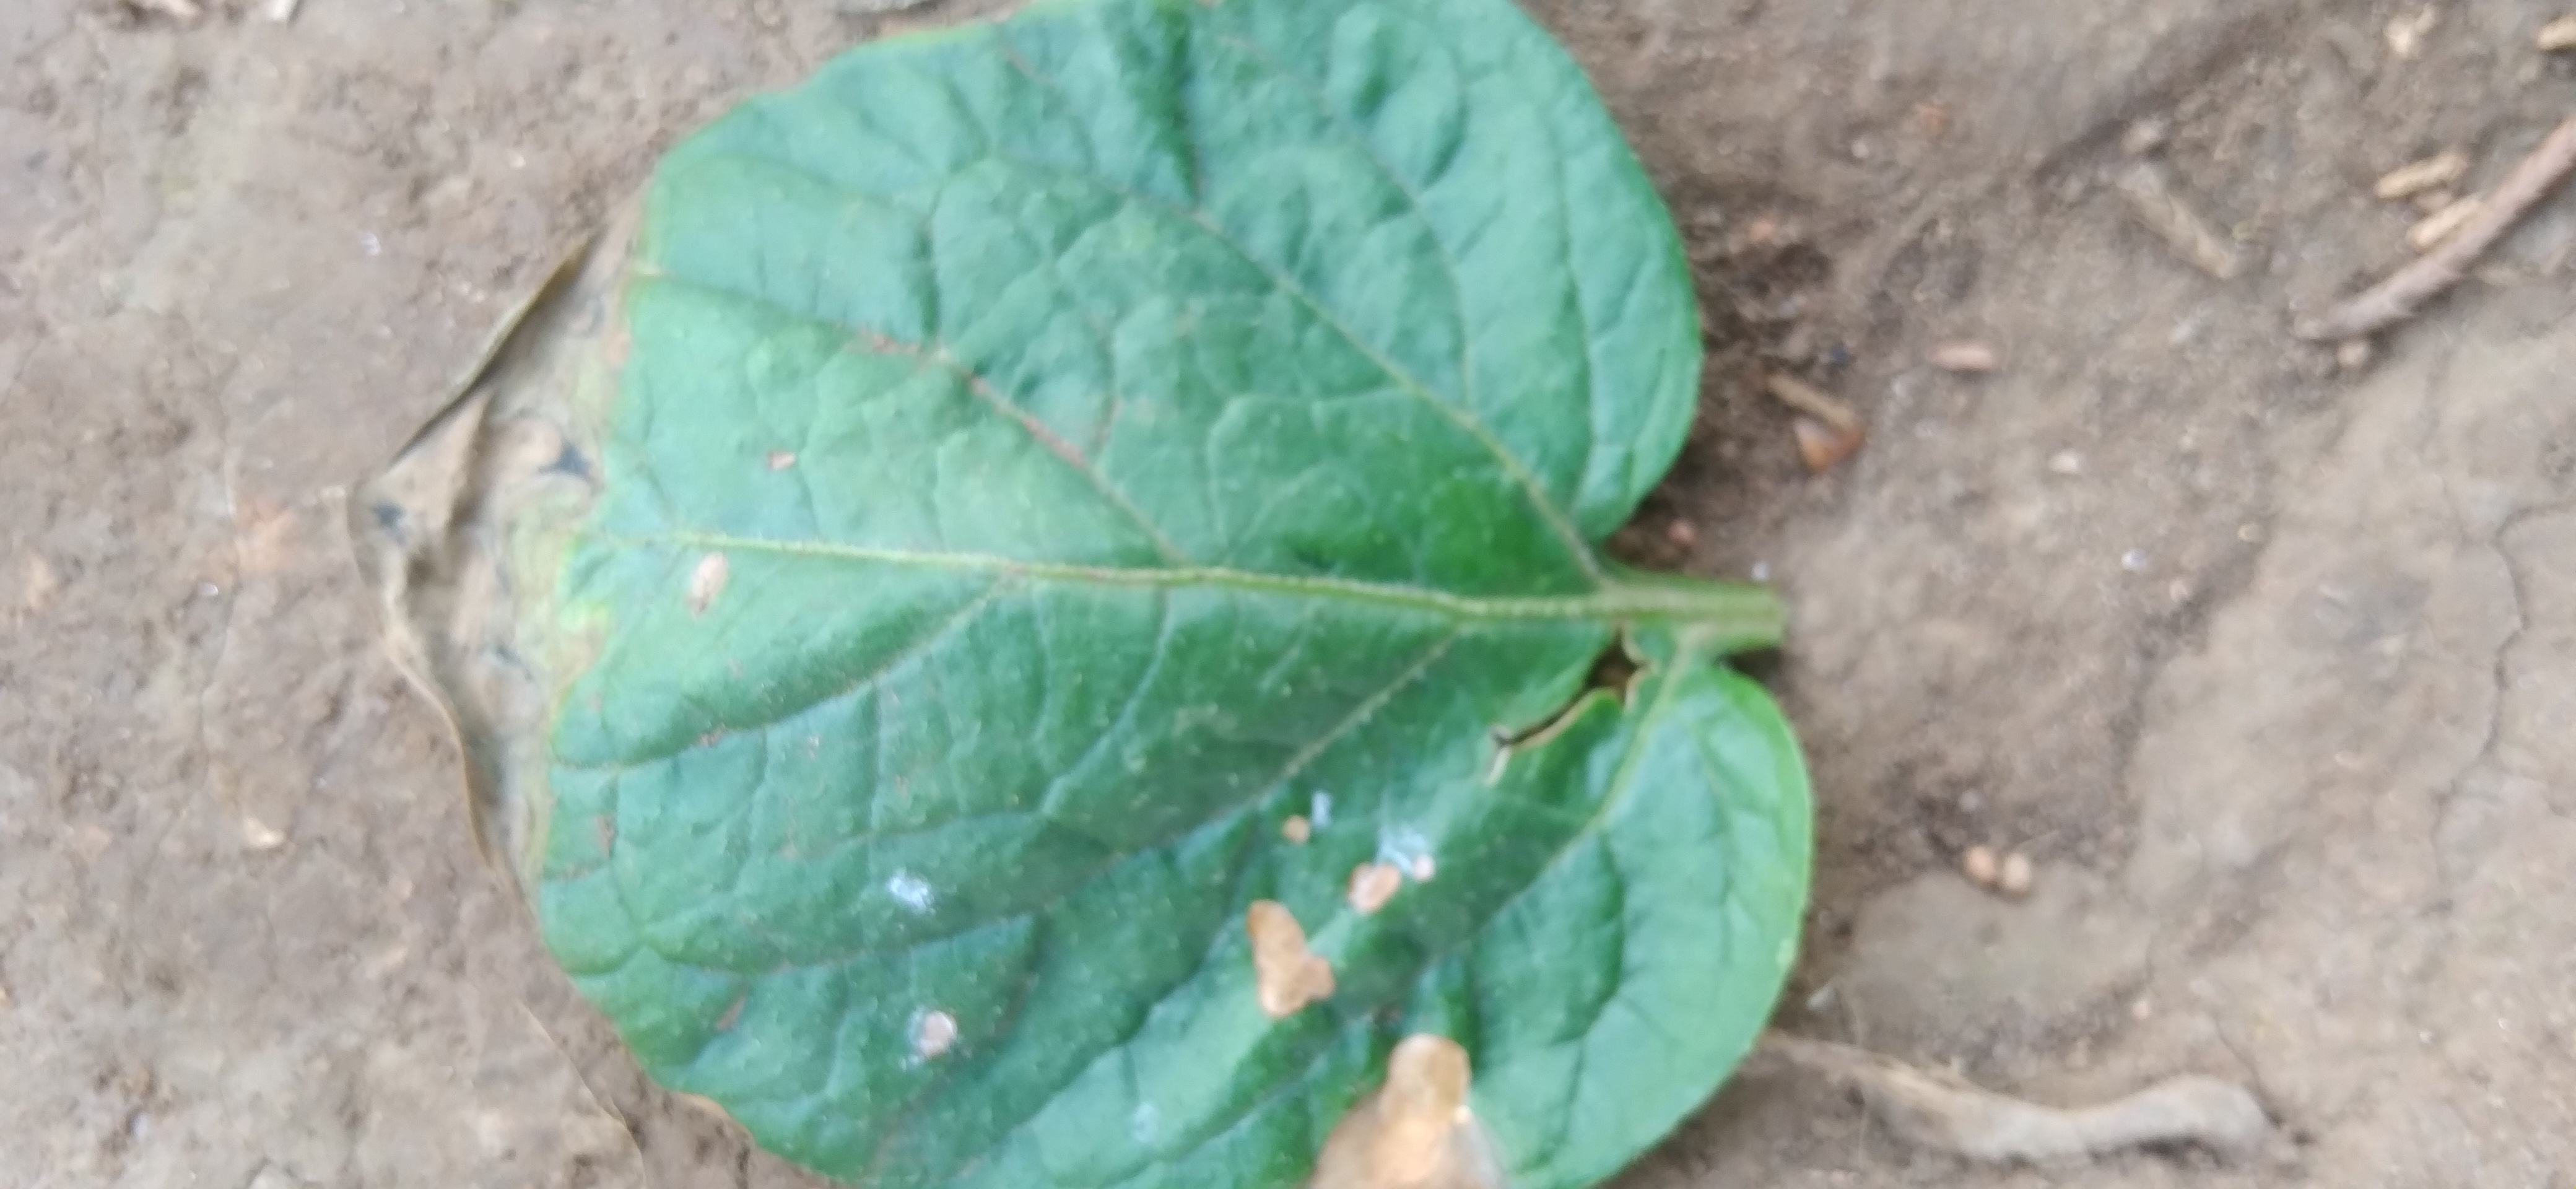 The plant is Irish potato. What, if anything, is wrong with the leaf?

early blight
